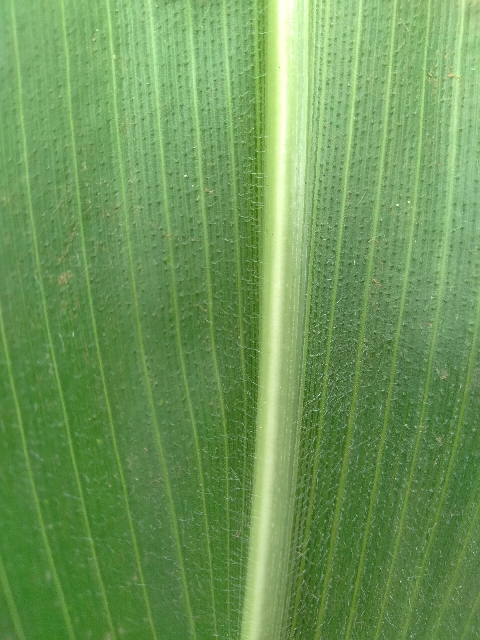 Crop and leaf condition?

maize, healthy
